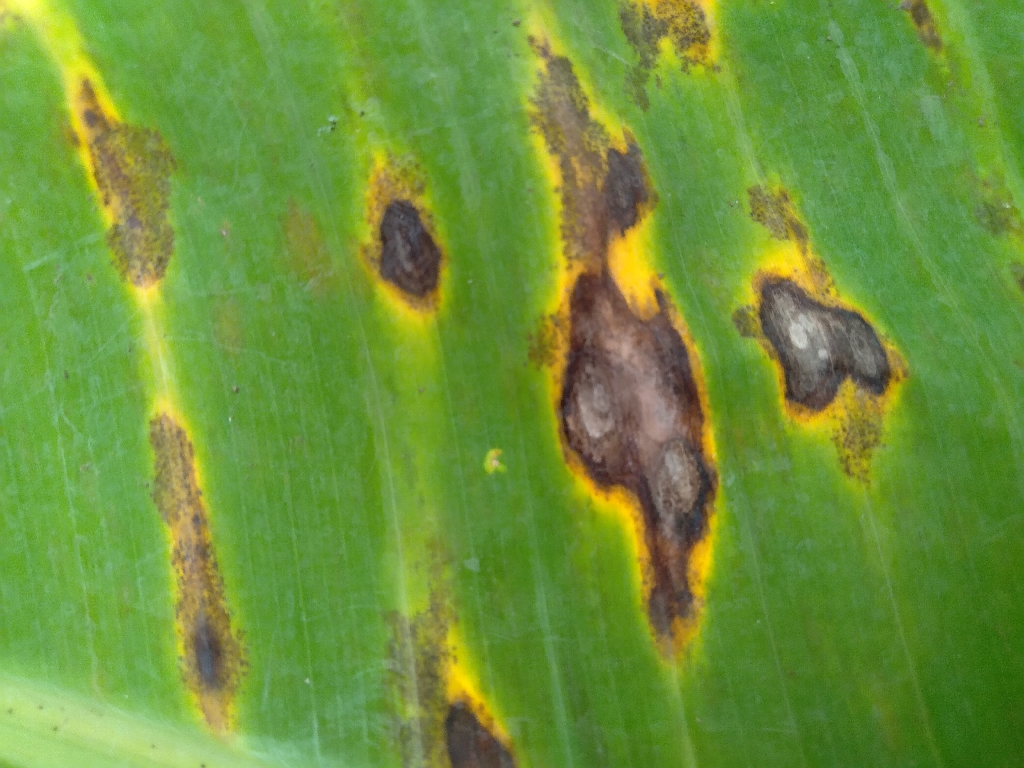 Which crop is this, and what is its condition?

banana, black sigatoka
